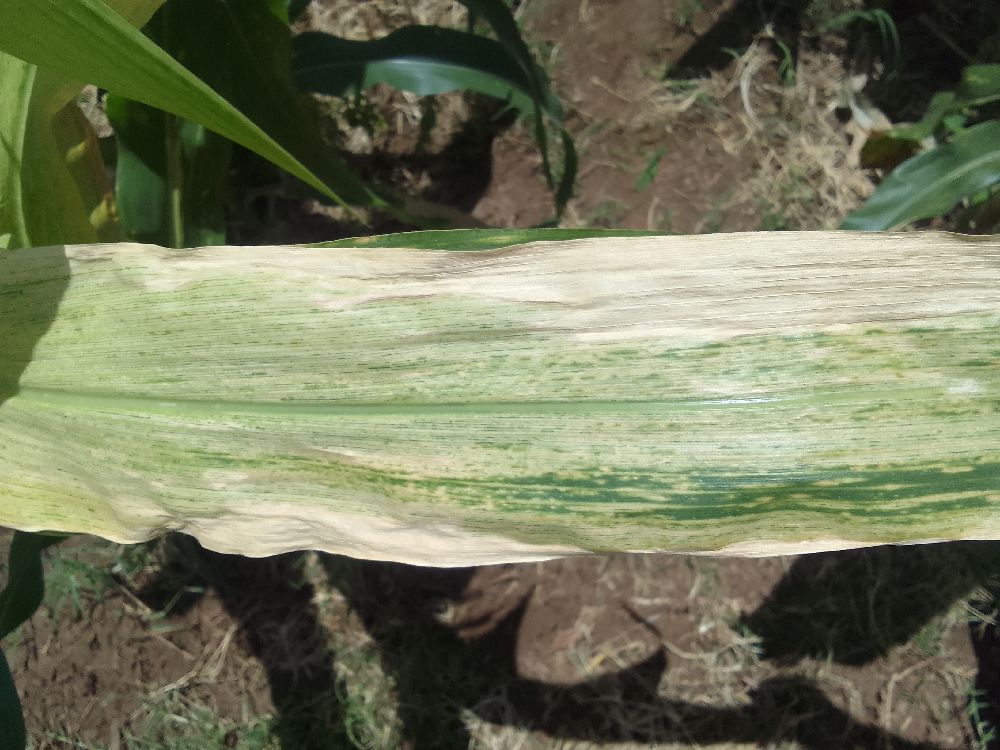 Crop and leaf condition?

maize, maize lethal necrosis
